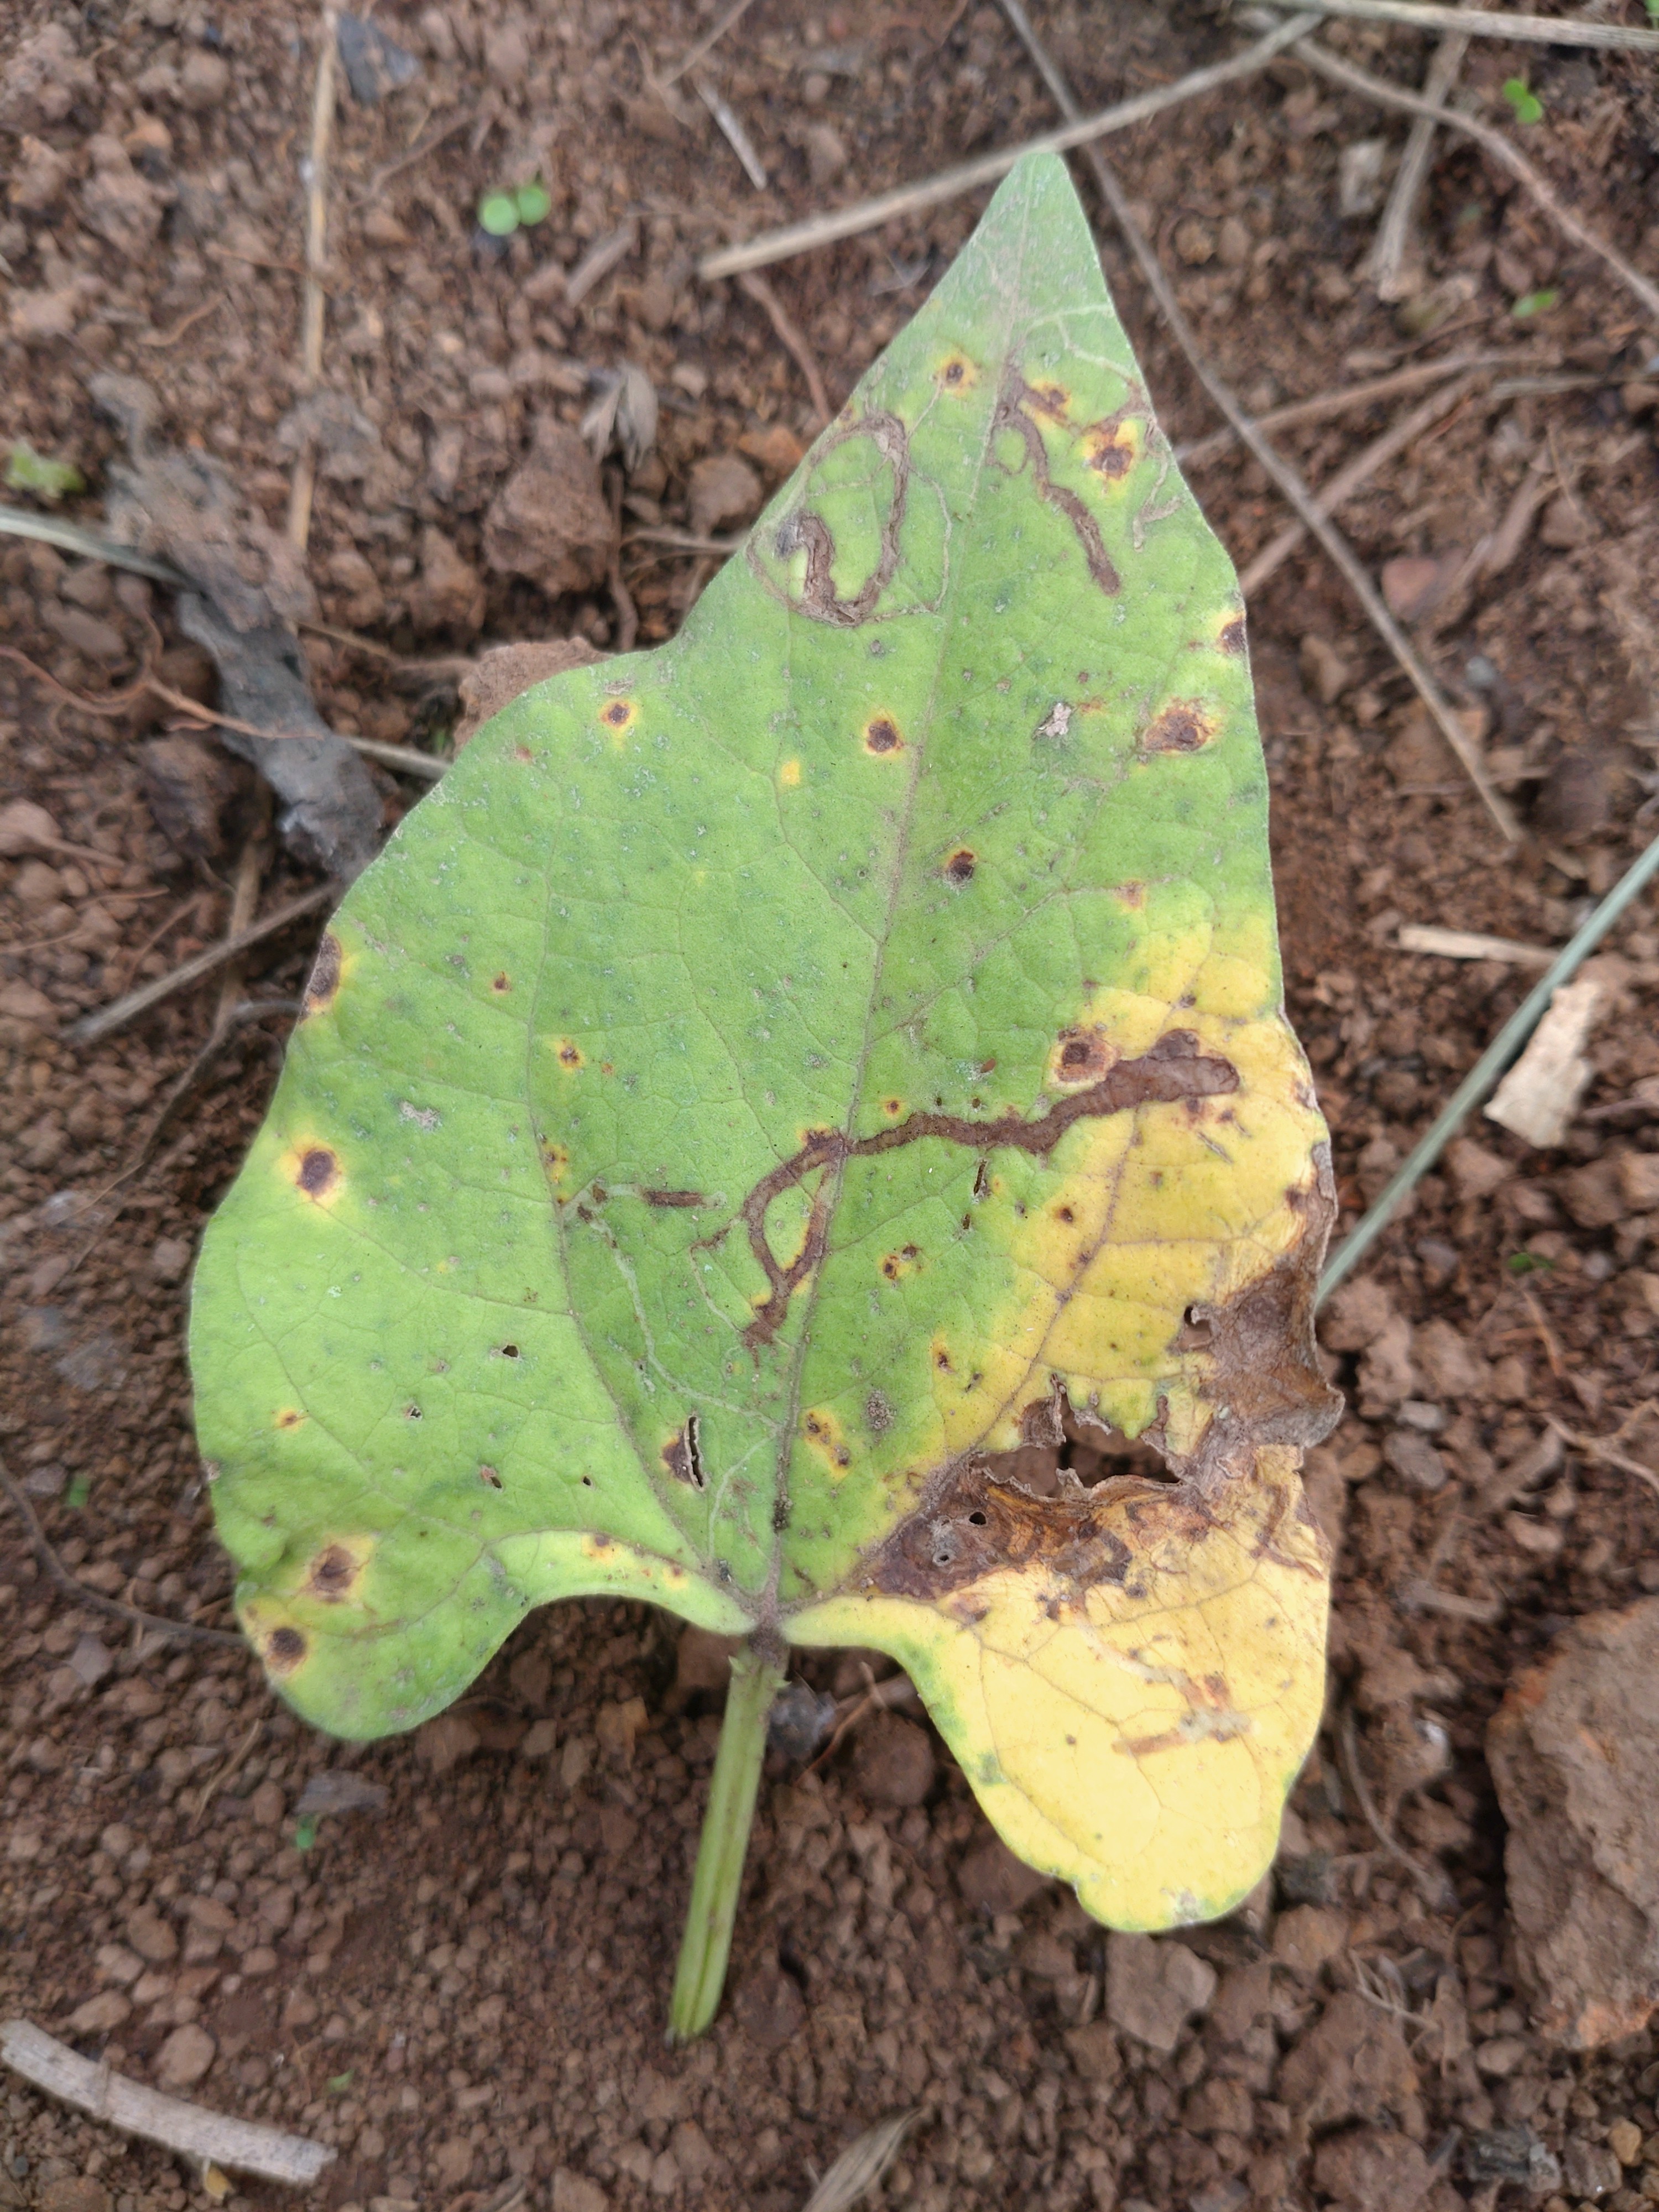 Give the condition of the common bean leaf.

rust
